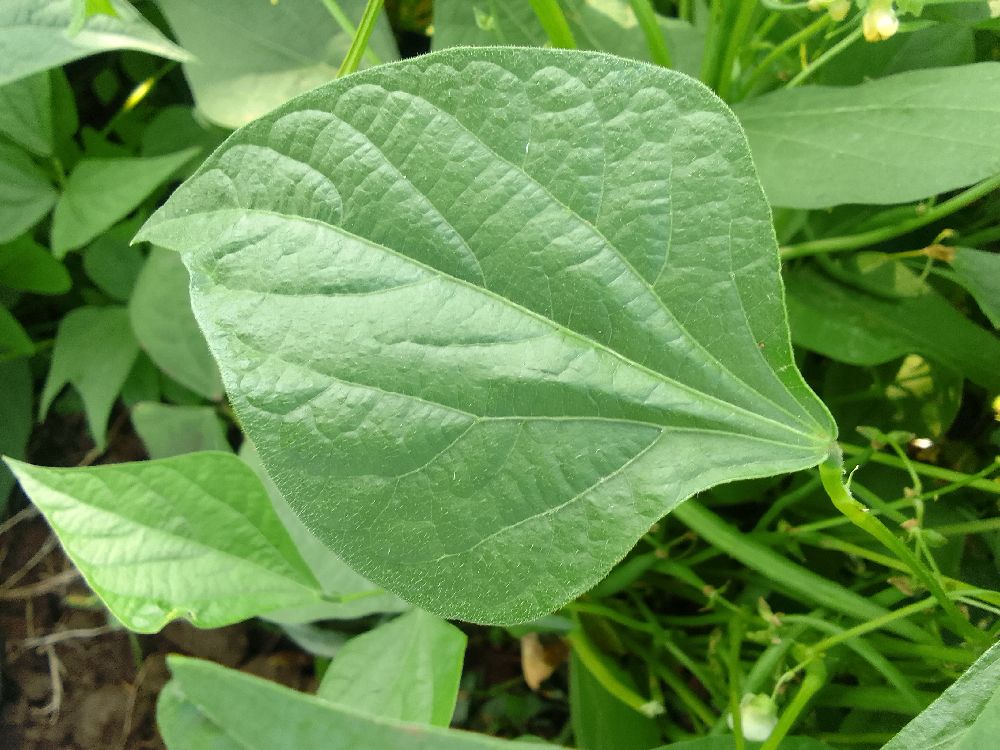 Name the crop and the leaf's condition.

common bean, healthy
